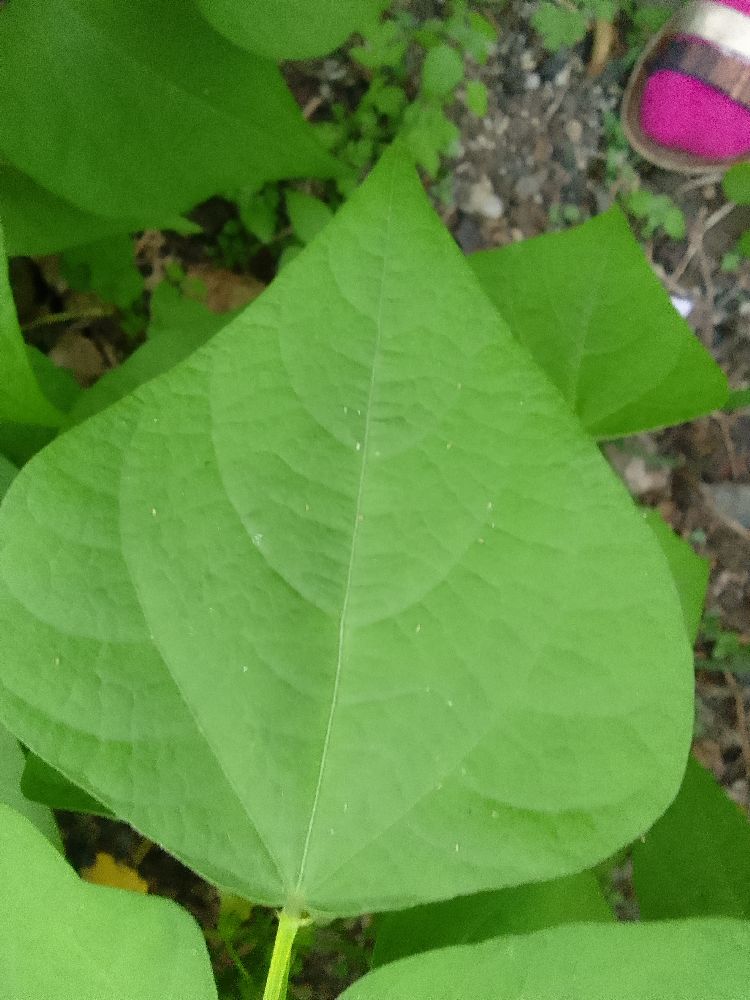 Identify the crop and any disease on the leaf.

common bean, healthy
